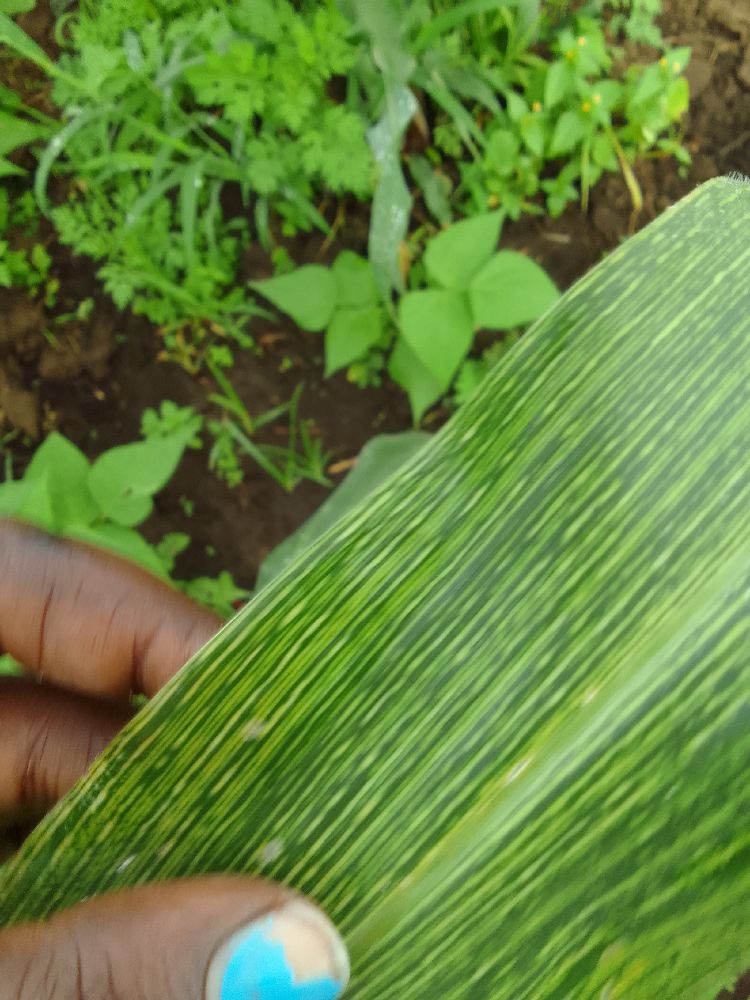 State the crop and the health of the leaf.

maize, maize streak virus
